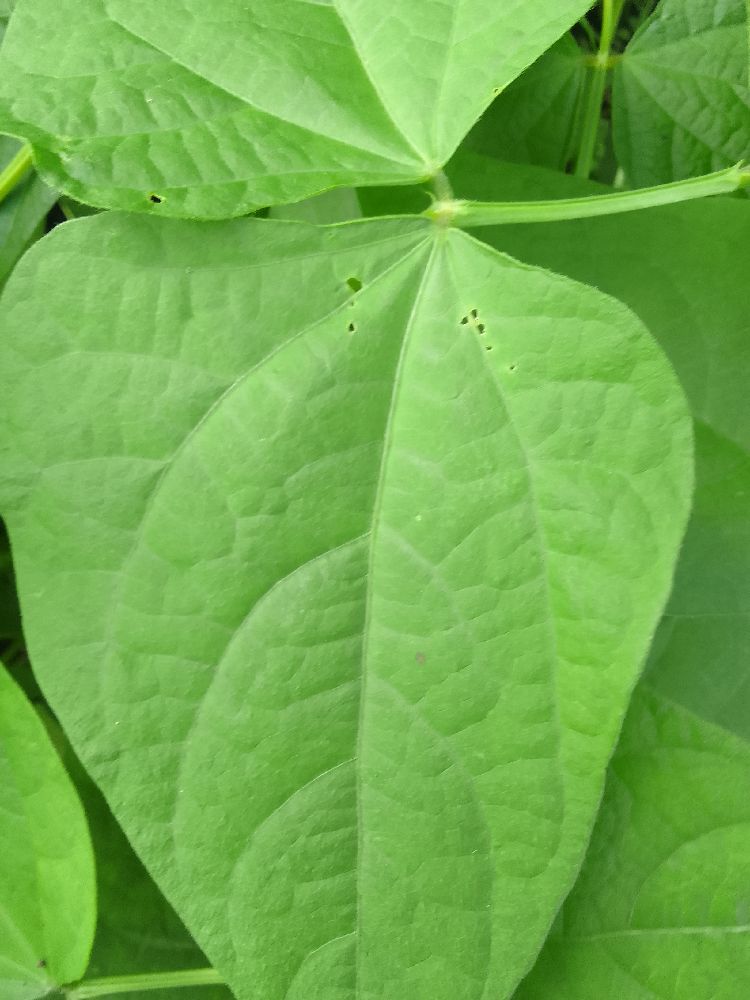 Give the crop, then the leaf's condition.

common bean, healthy
